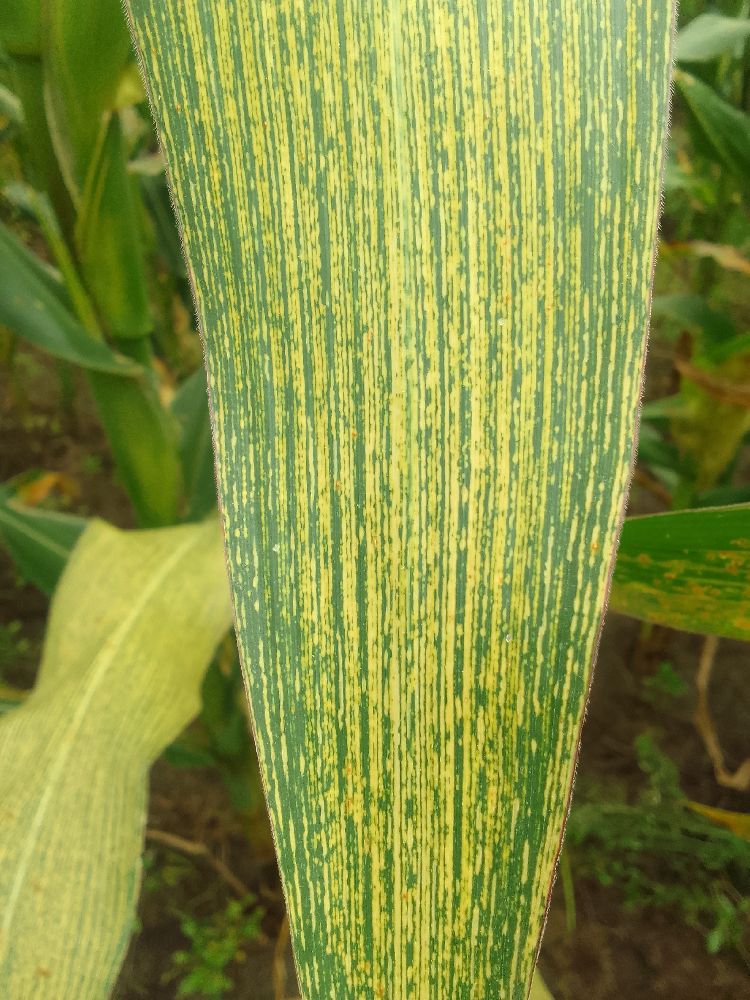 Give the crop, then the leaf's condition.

maize, maize streak virus
